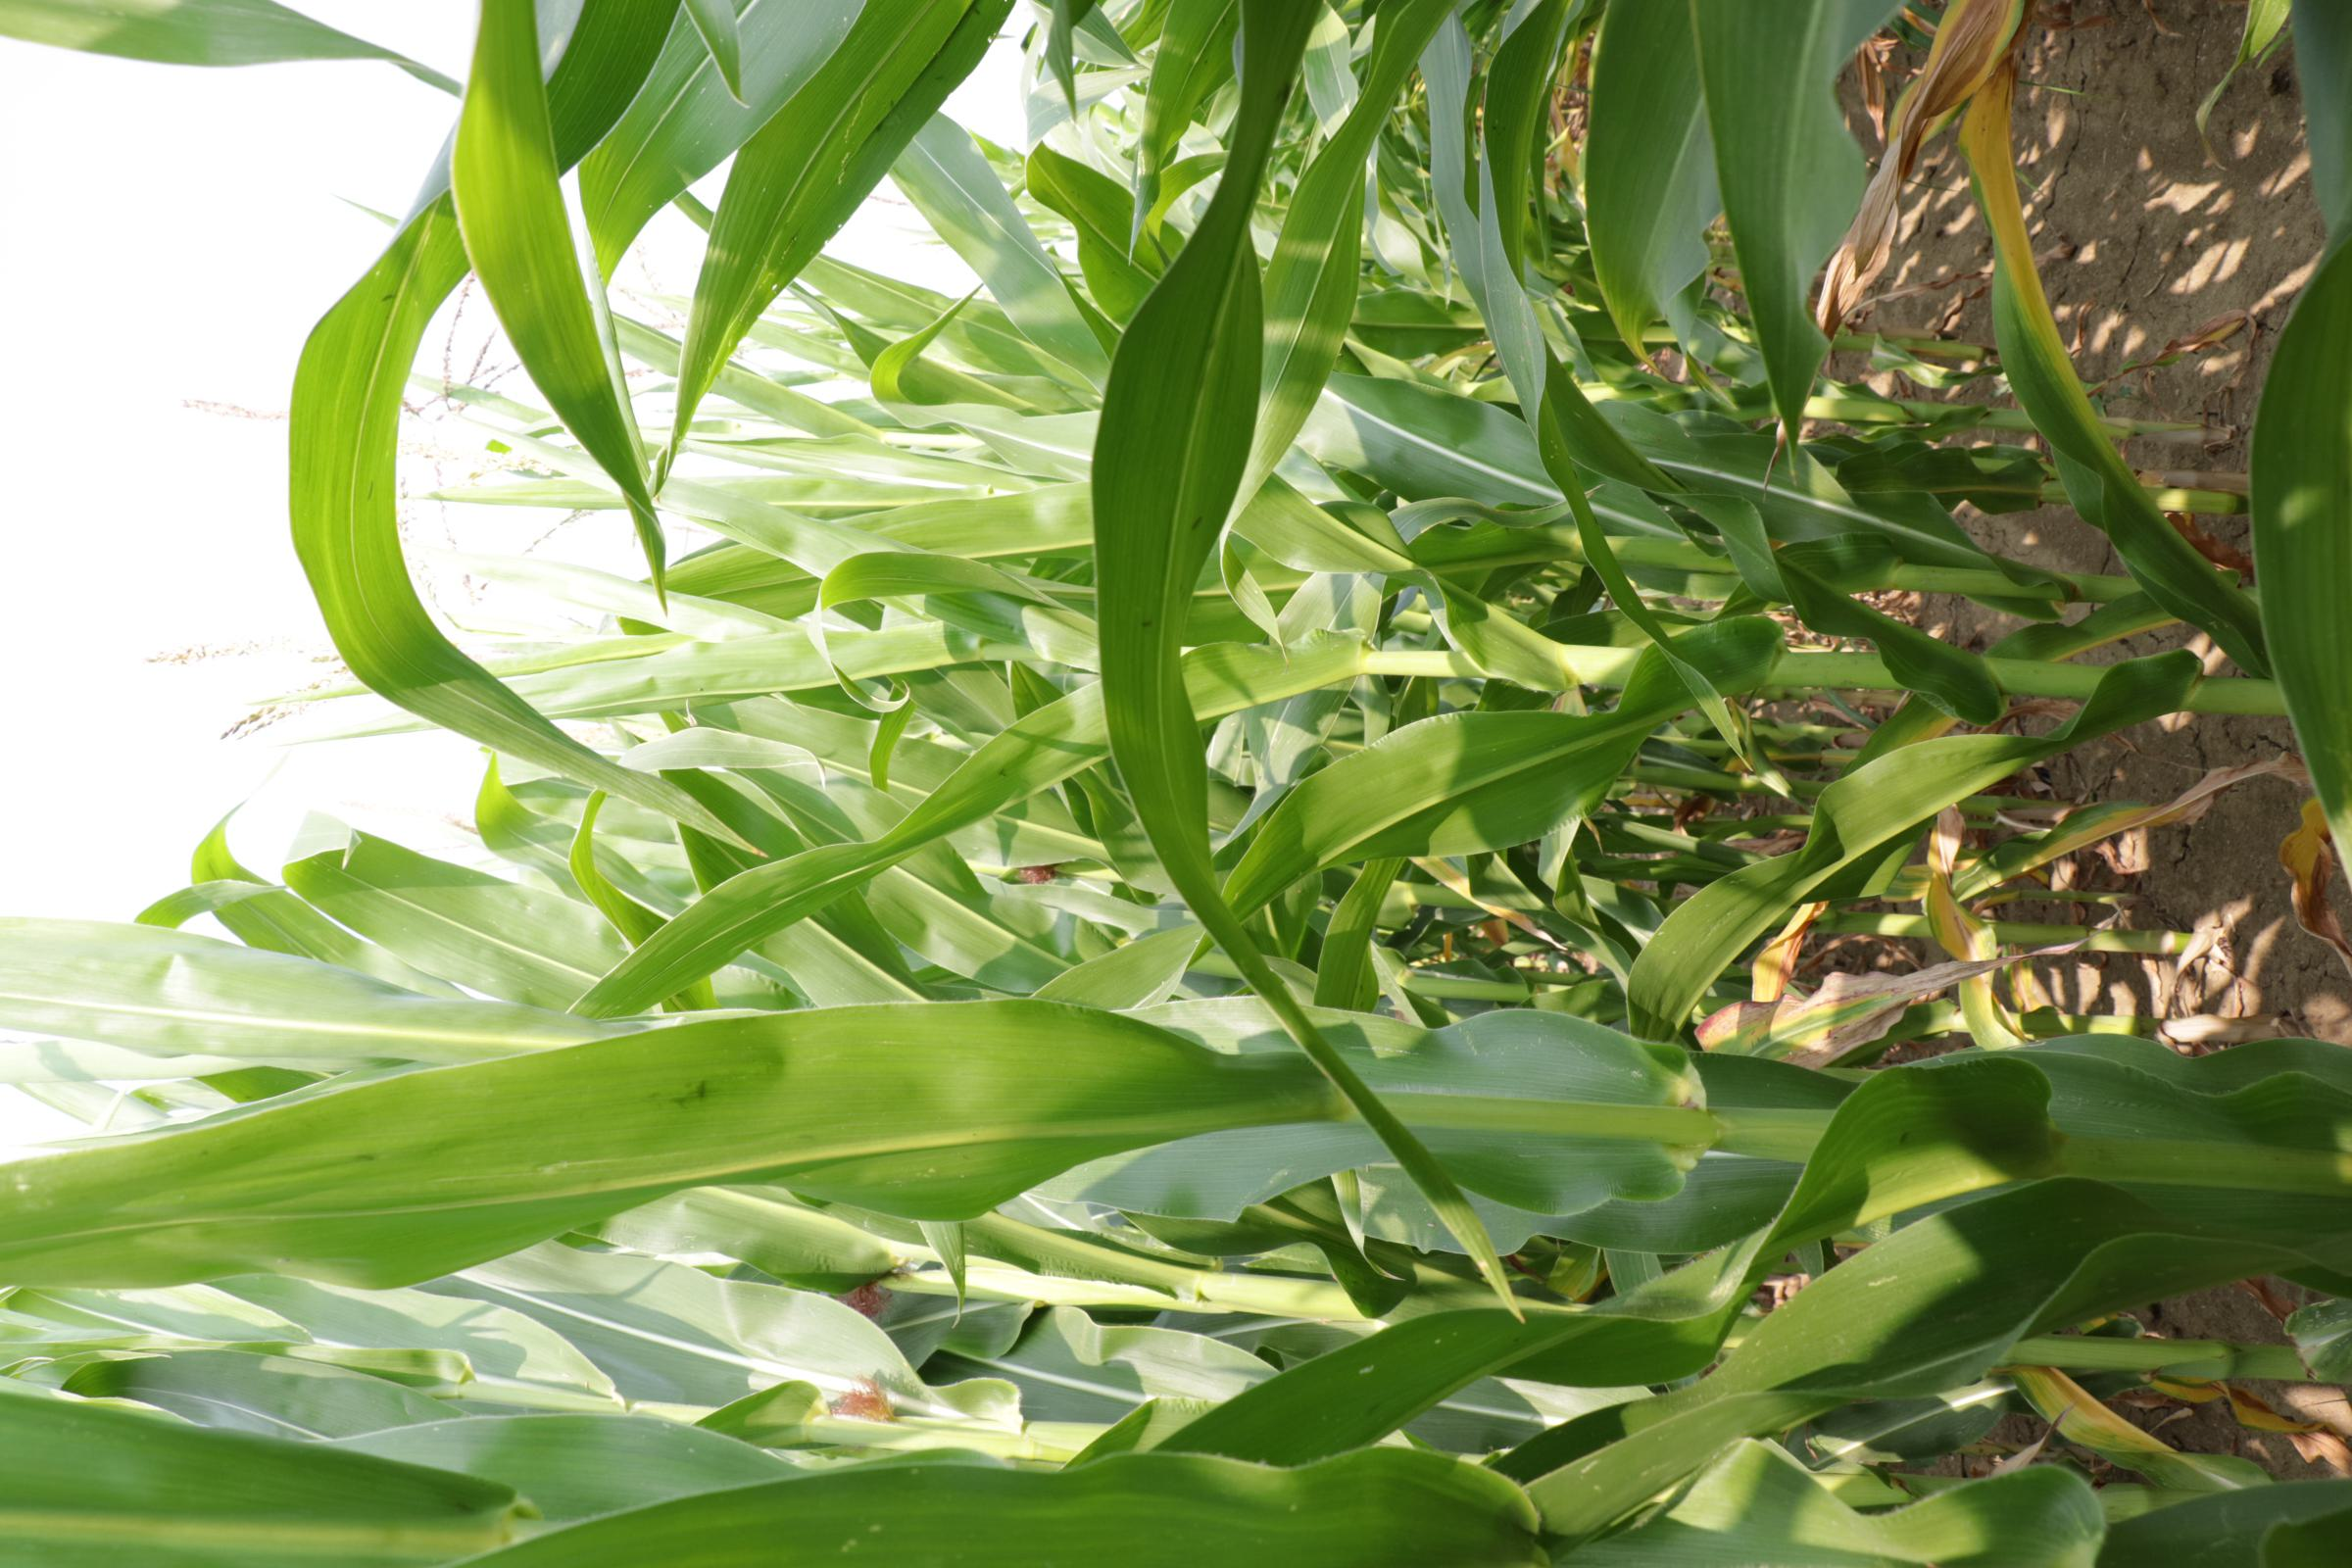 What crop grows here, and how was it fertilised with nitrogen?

maize, reduced nitrogen fertilisation
